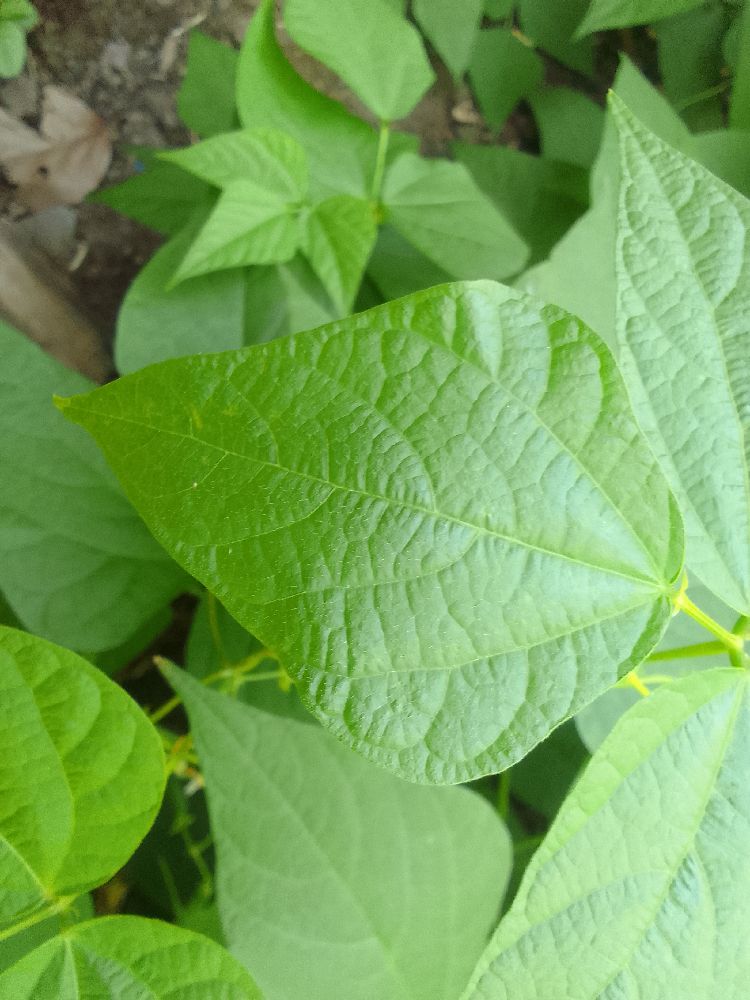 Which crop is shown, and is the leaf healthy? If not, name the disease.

common bean, healthy
